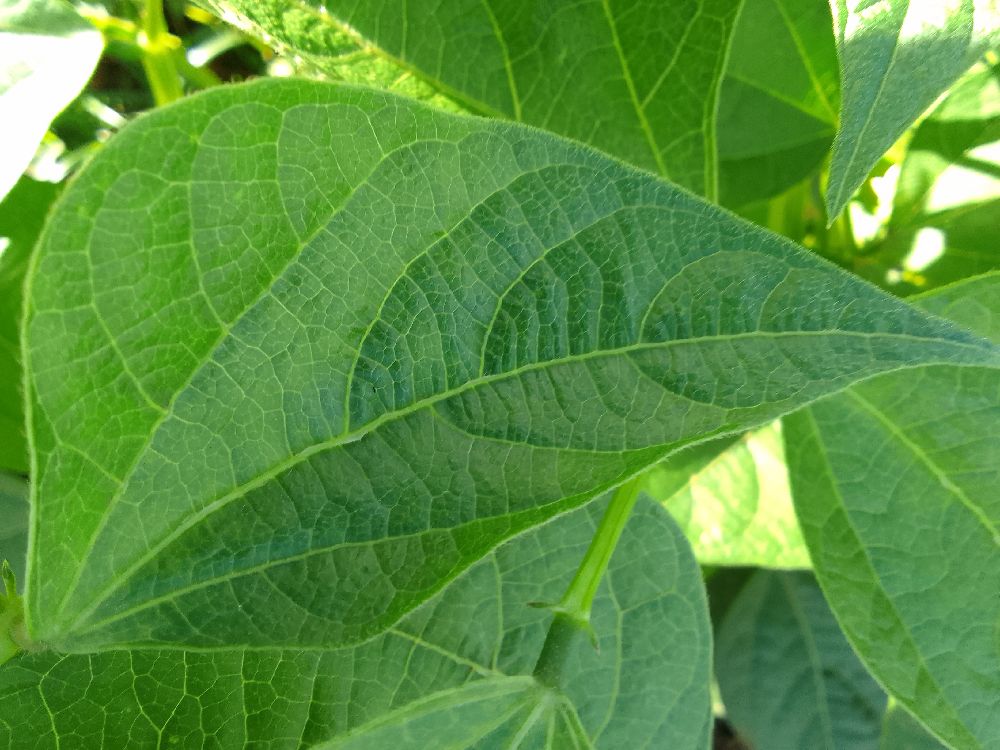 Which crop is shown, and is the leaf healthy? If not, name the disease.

common bean, healthy
